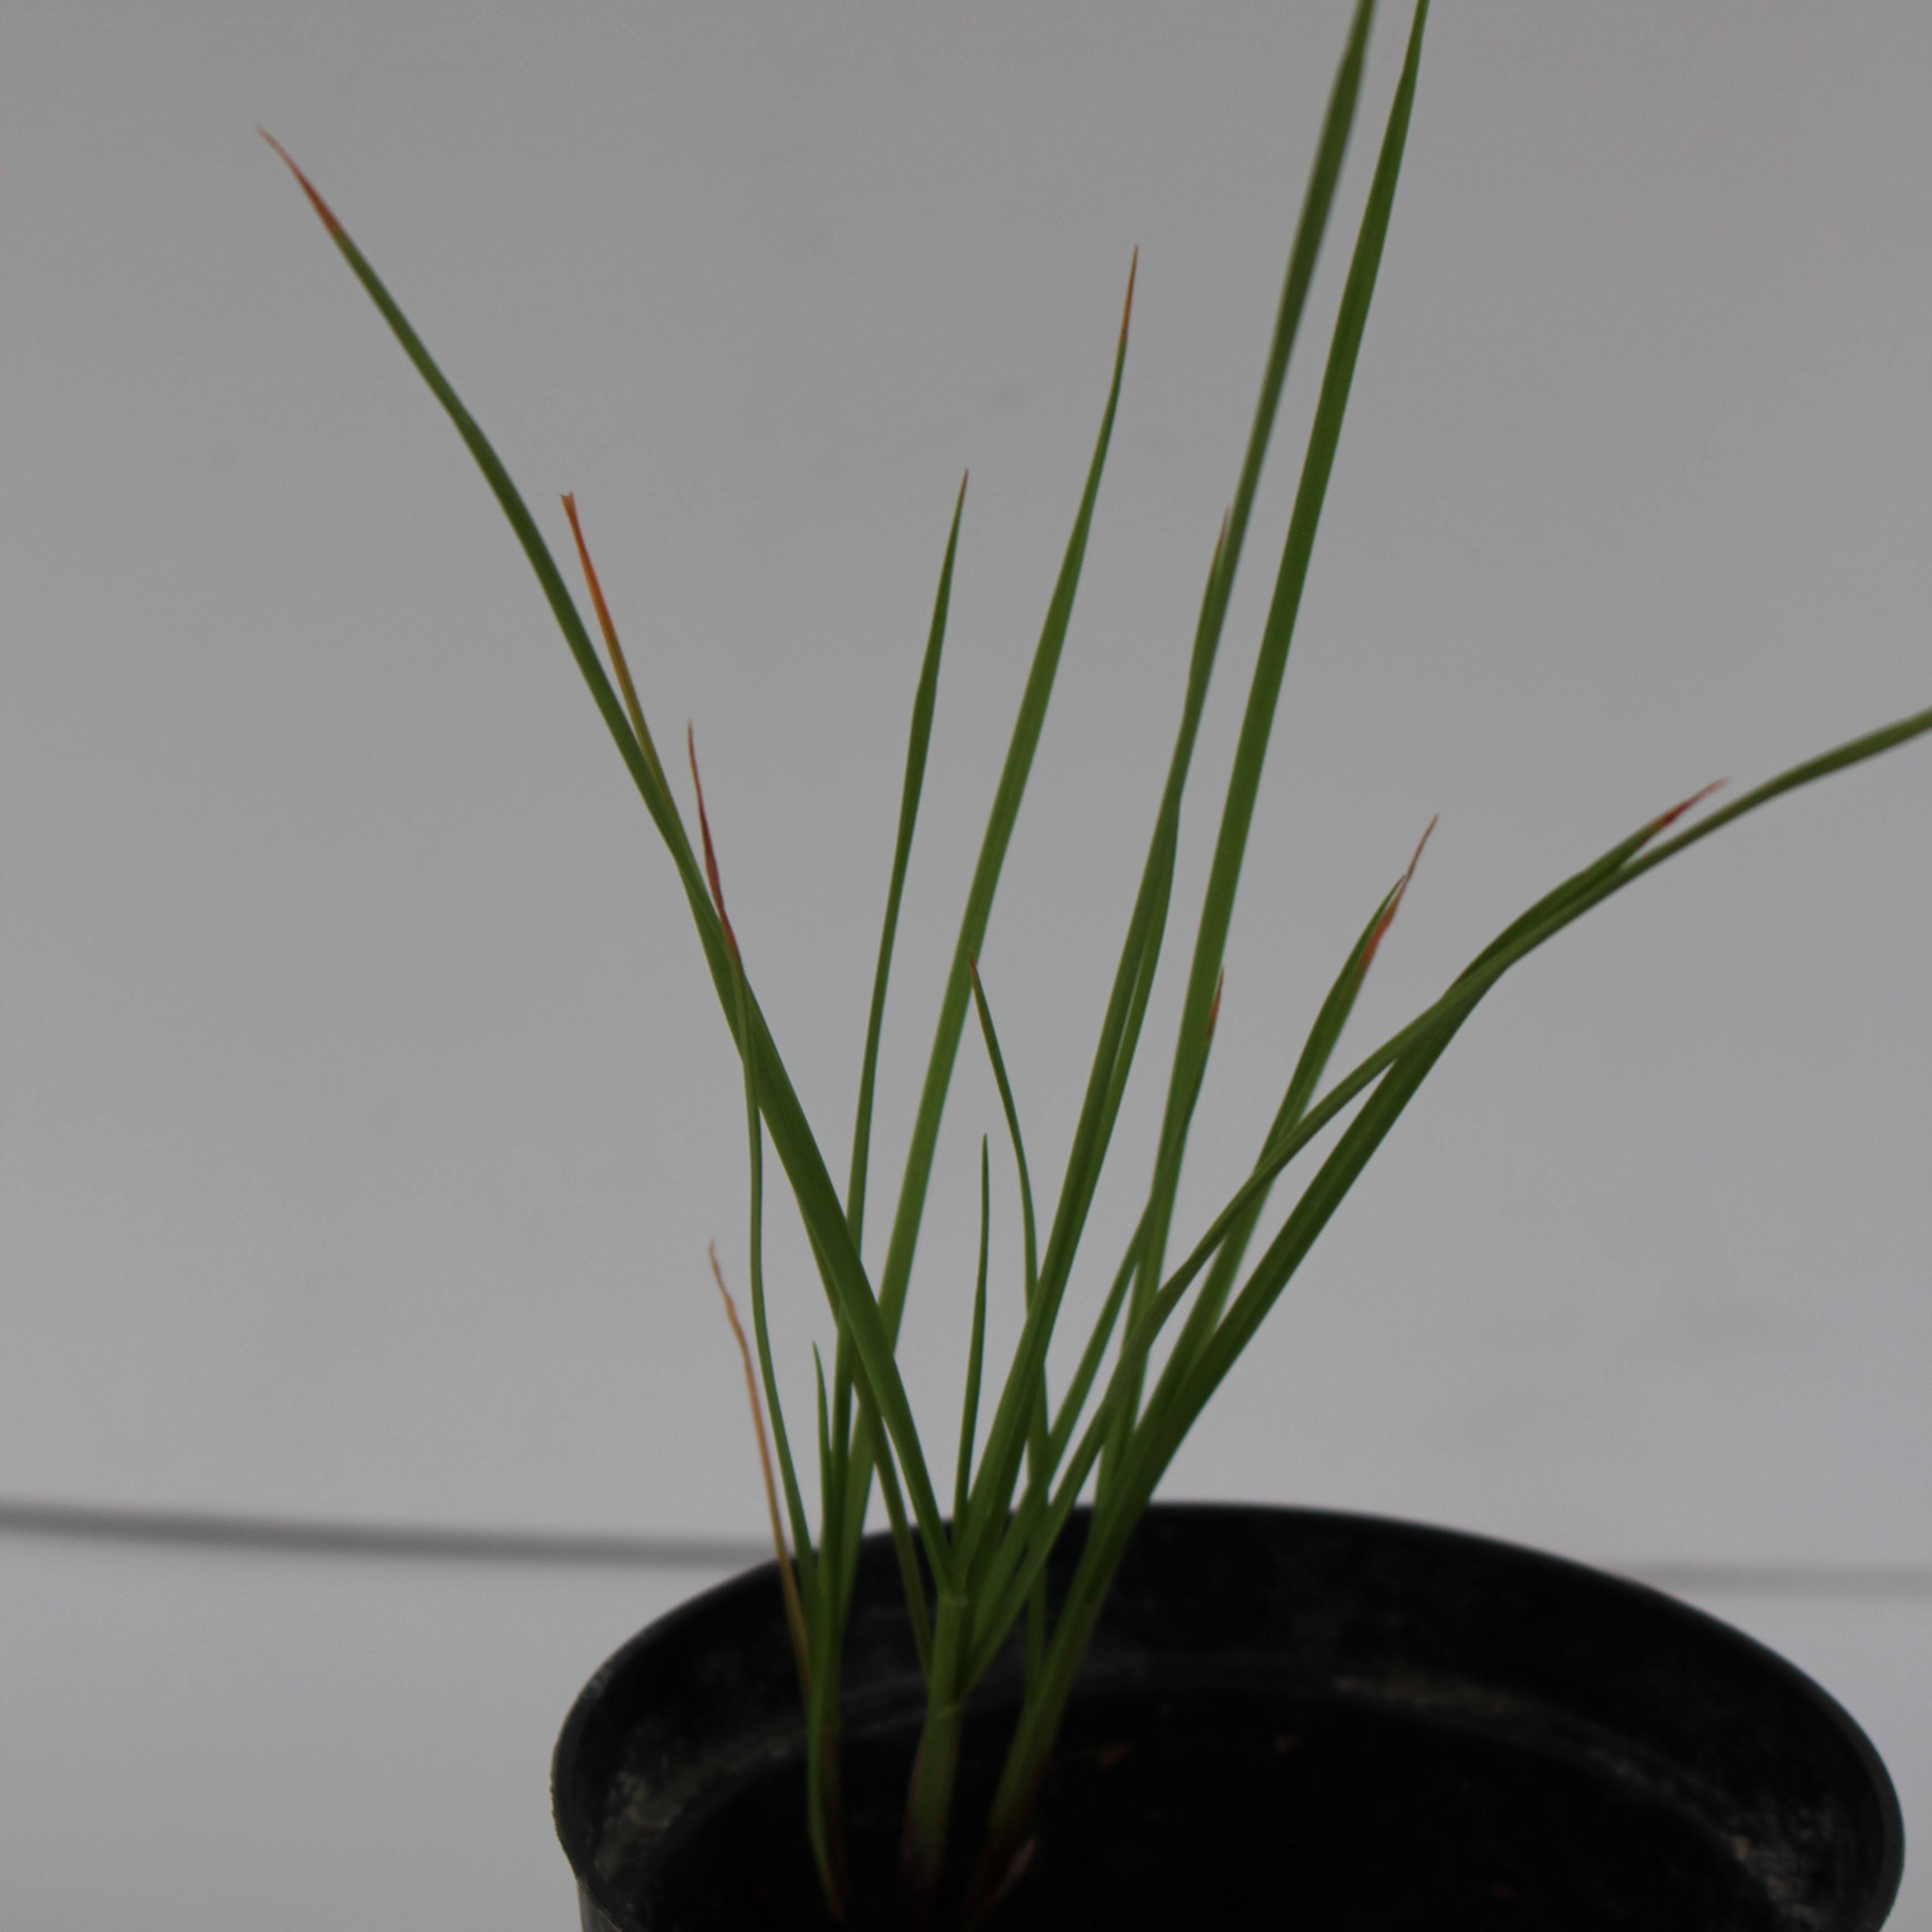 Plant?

Lolium multiflorum
